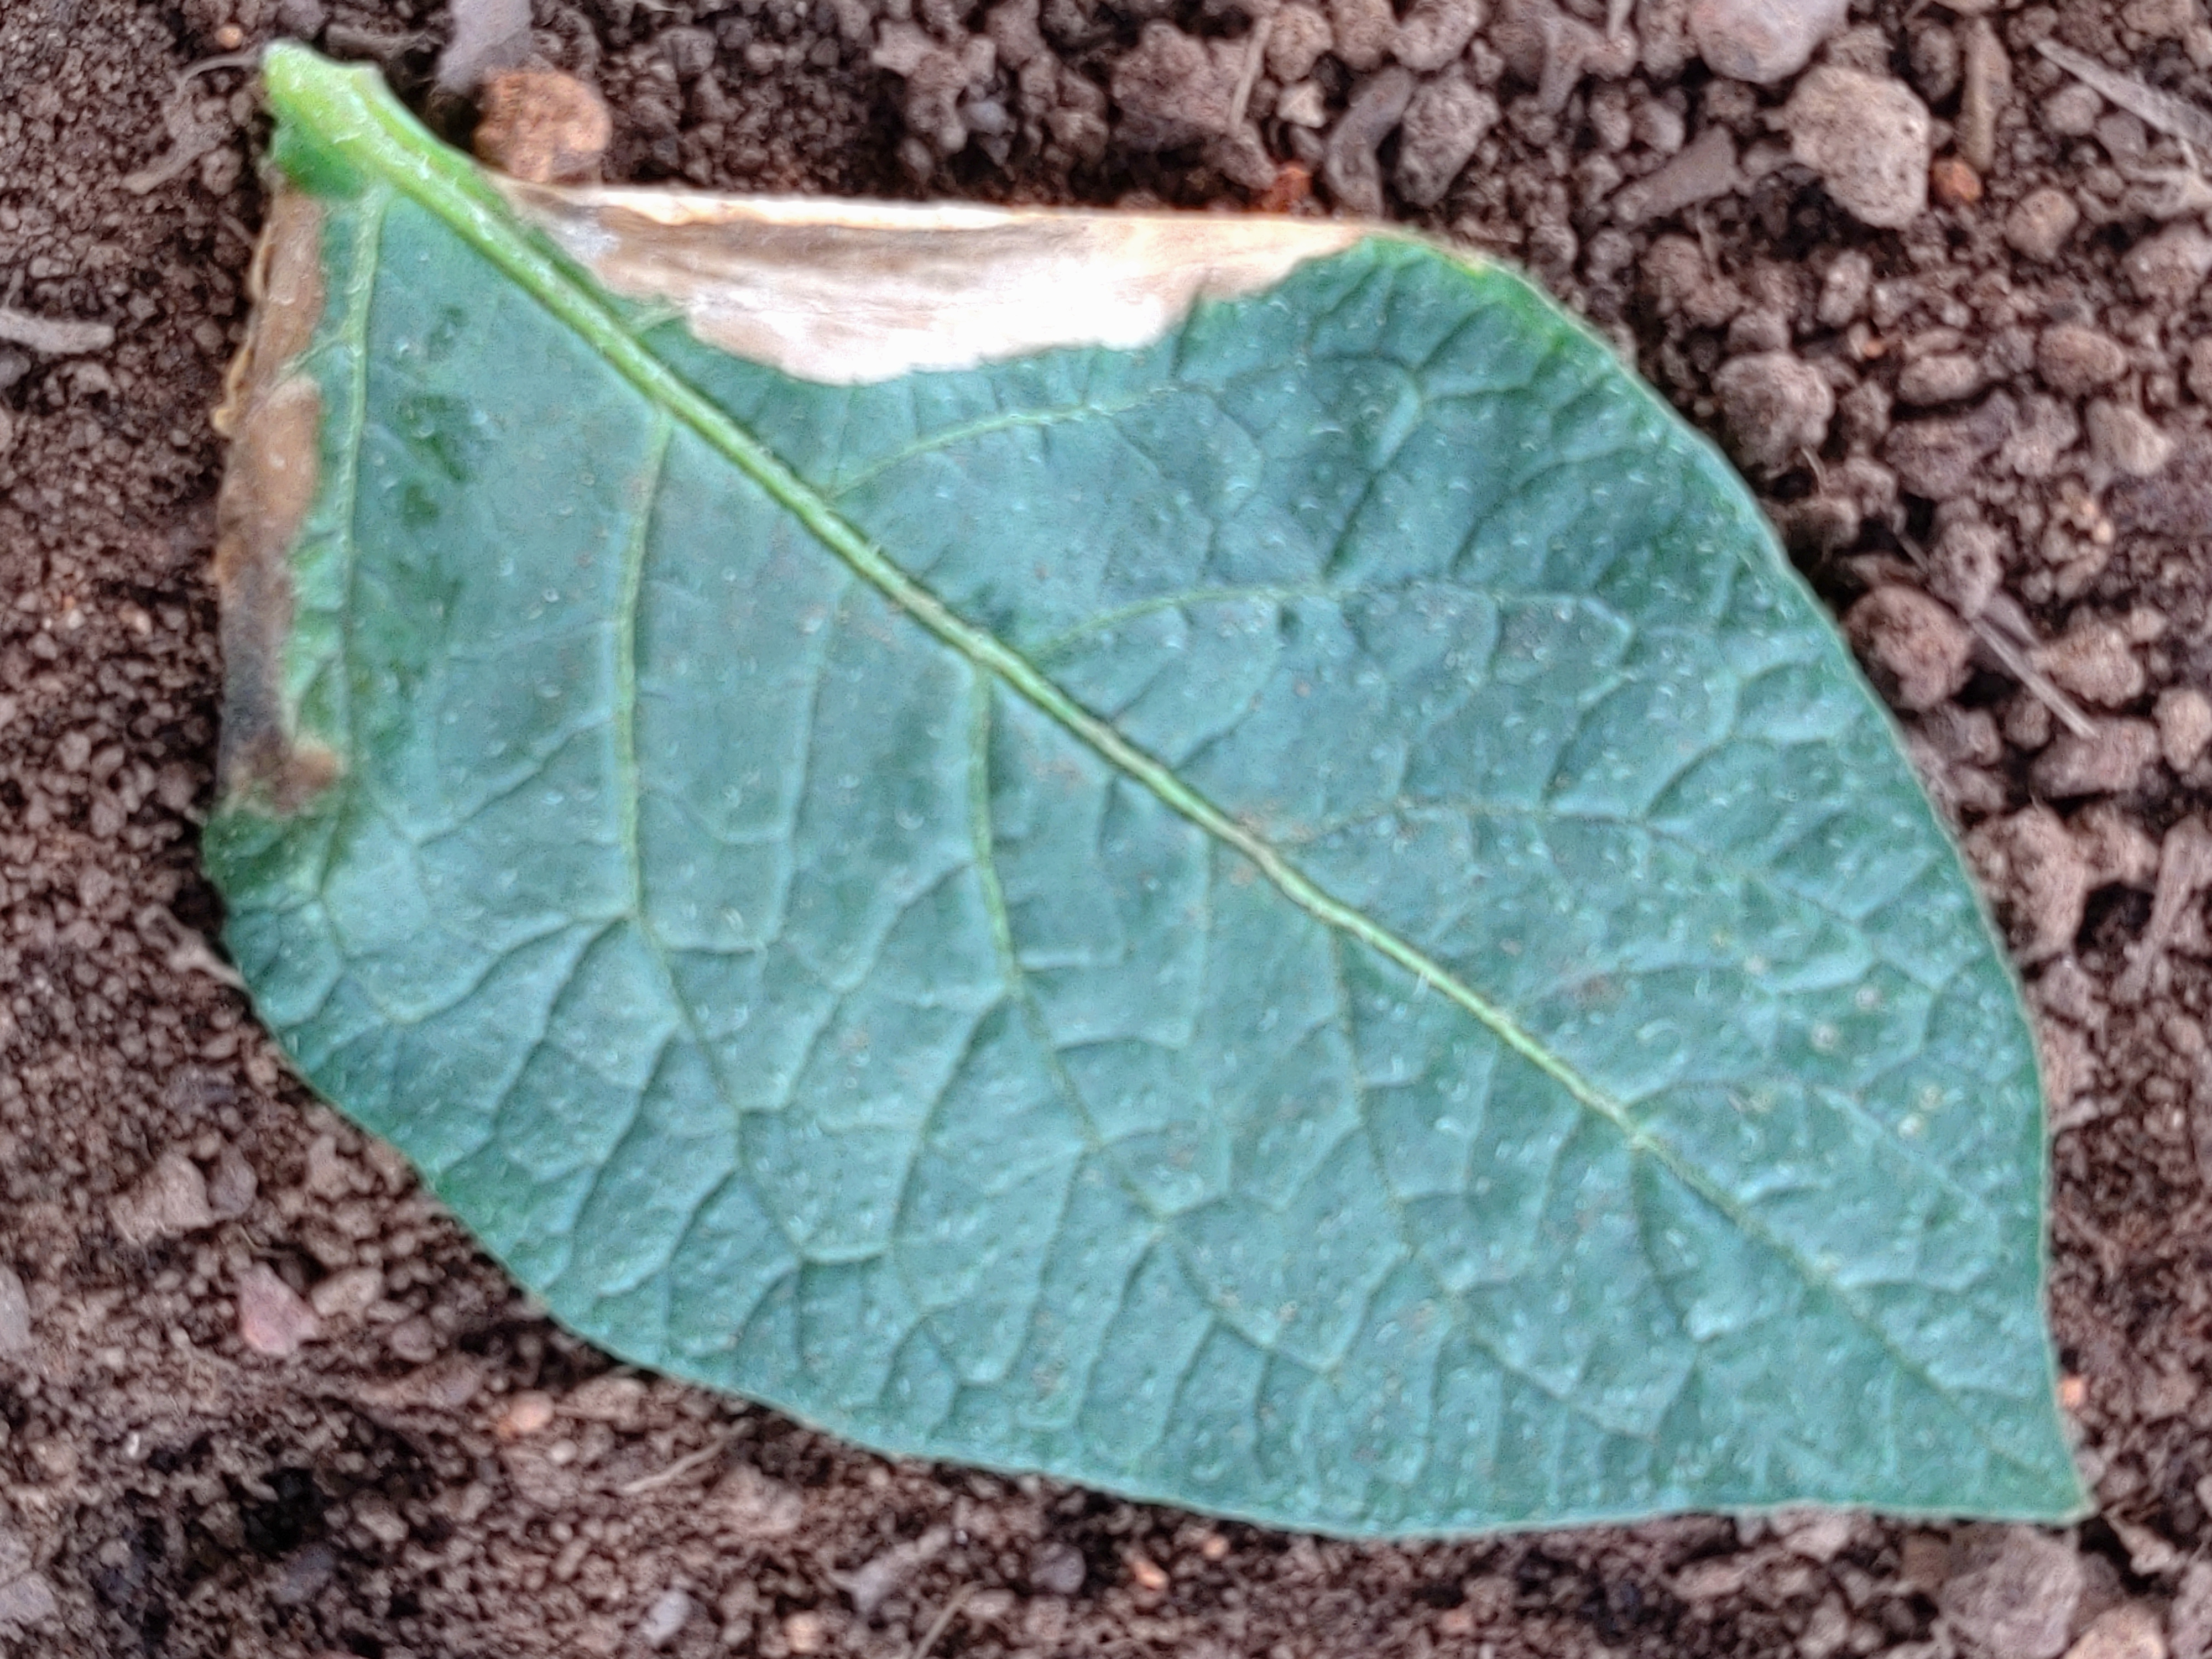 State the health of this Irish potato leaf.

early blight
